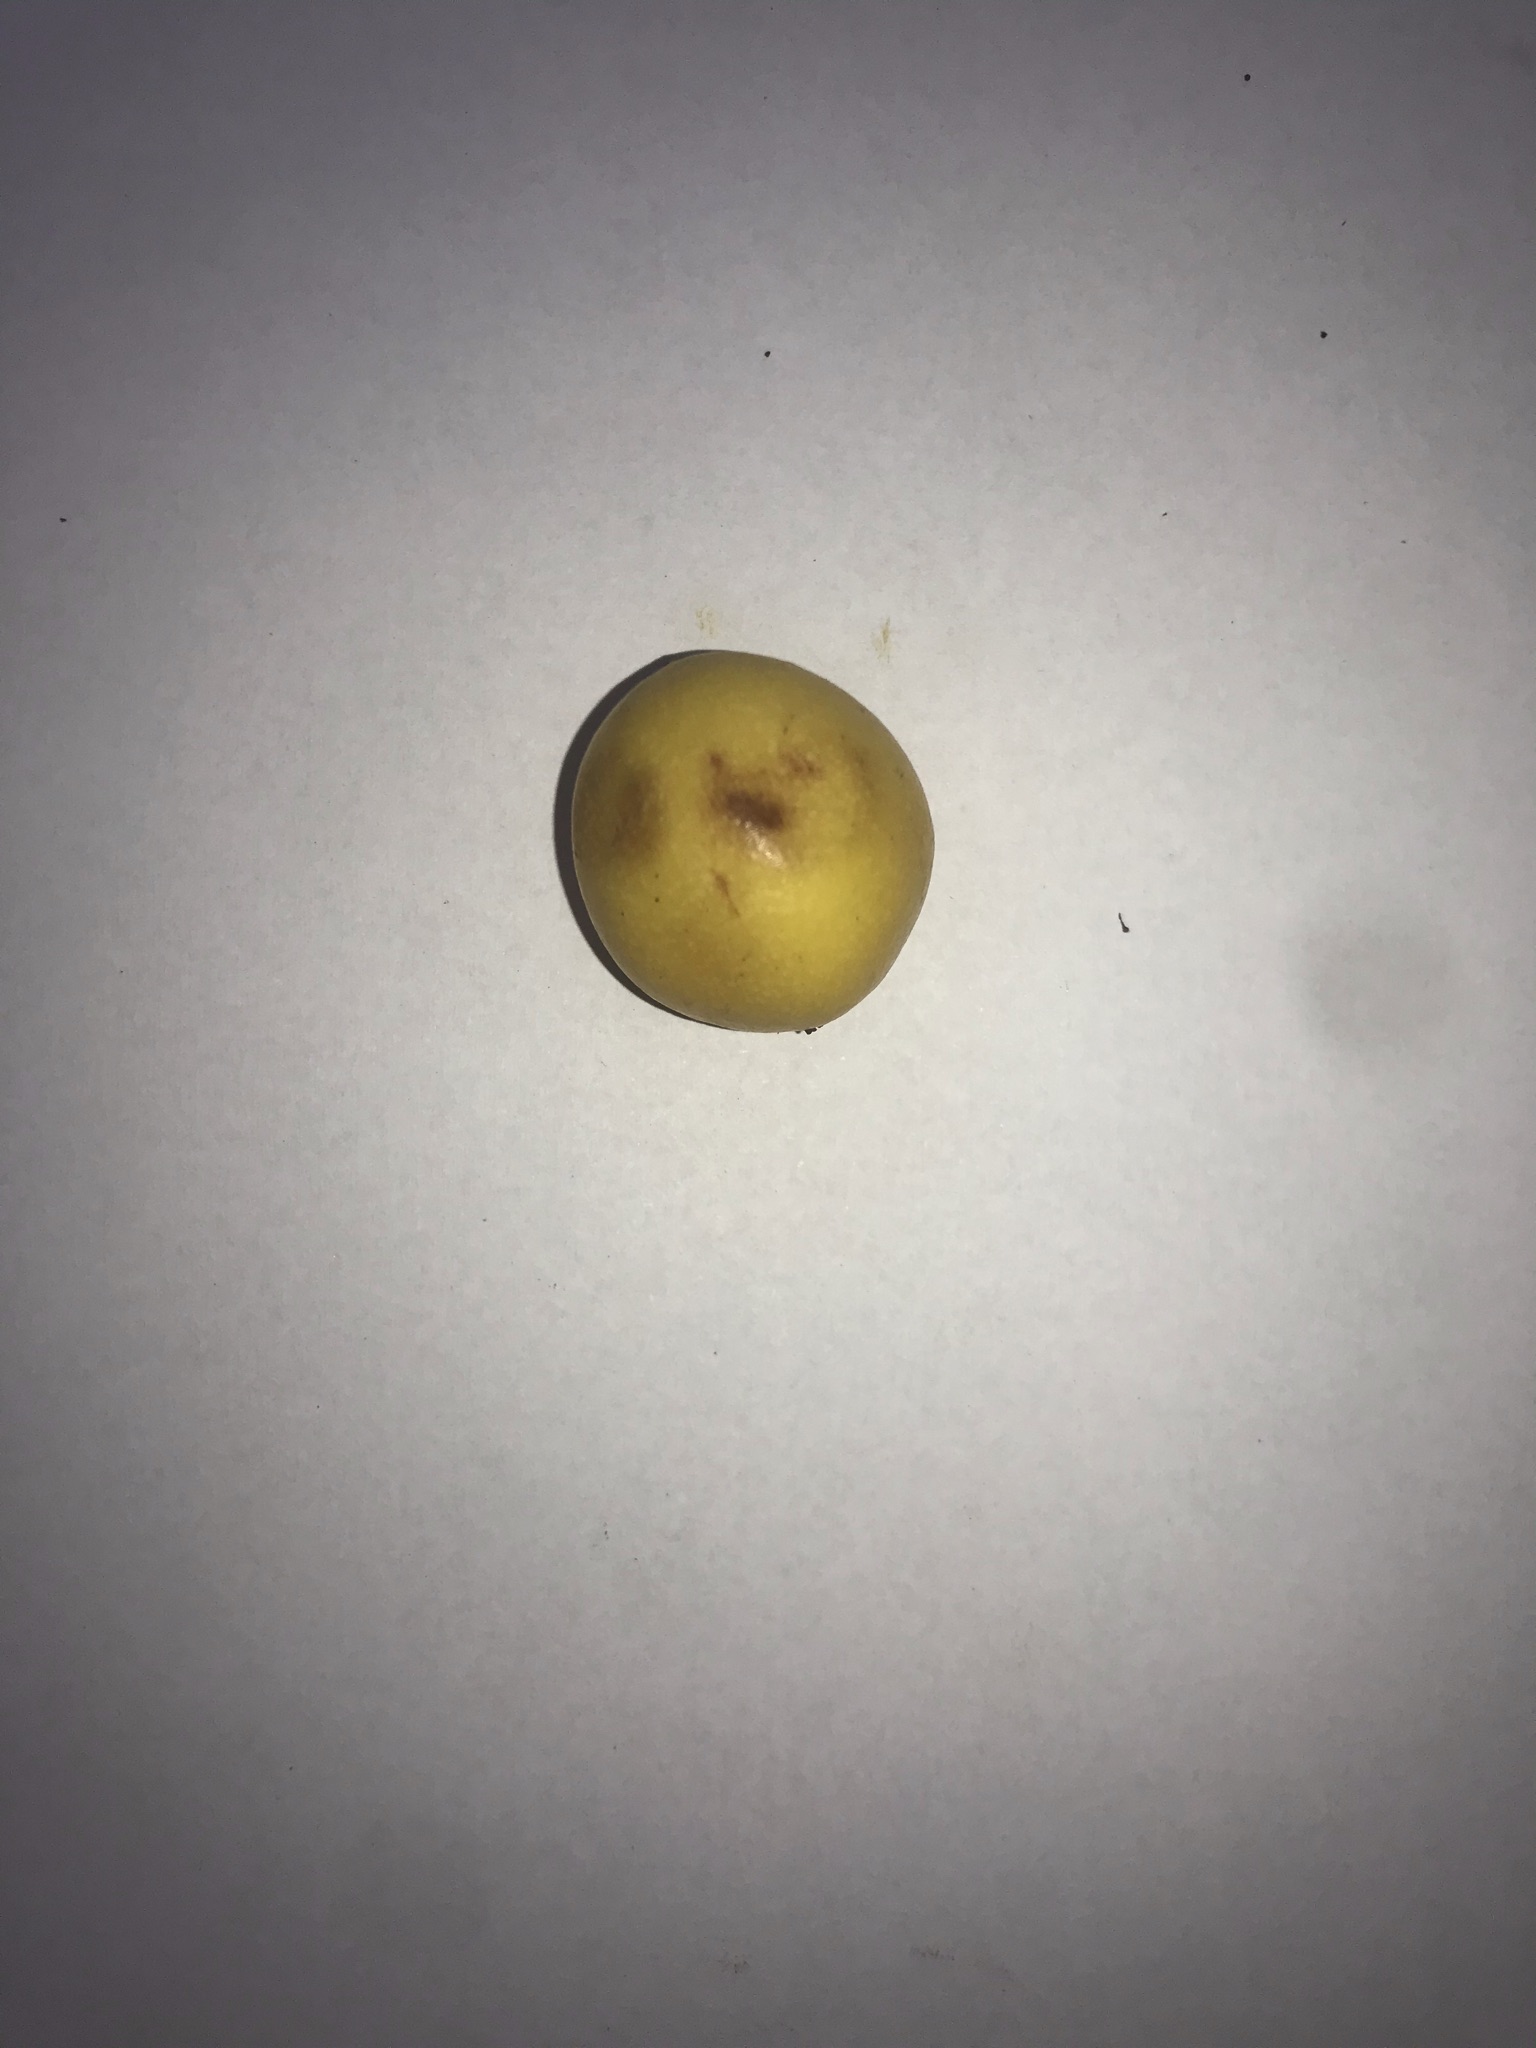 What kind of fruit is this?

abiu
